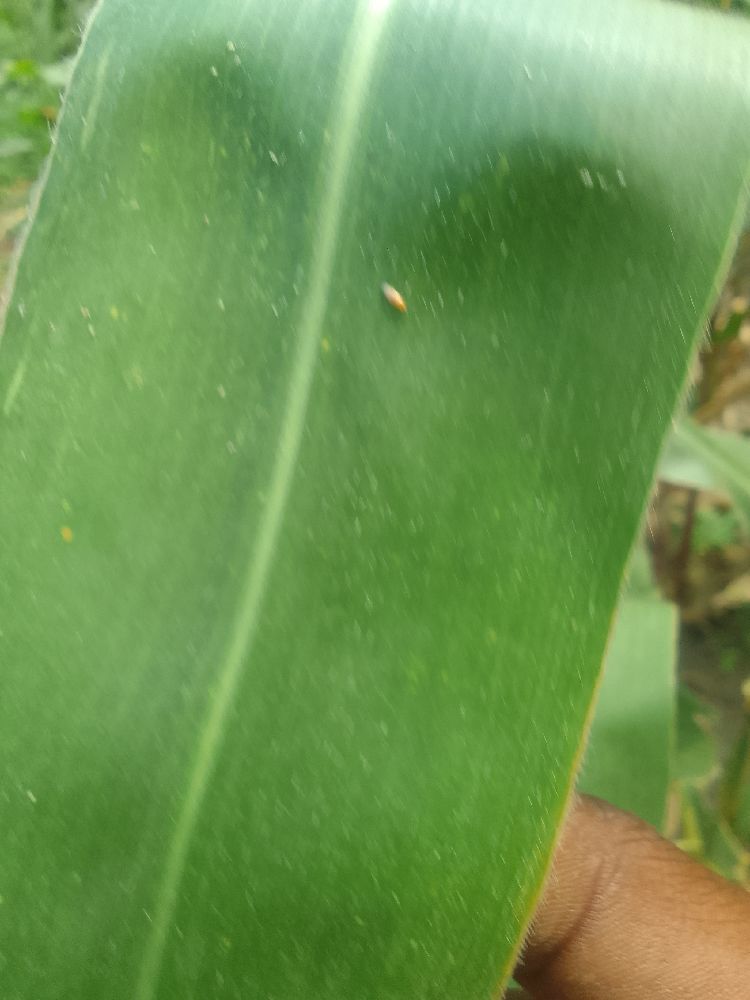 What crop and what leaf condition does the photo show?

maize, healthy
